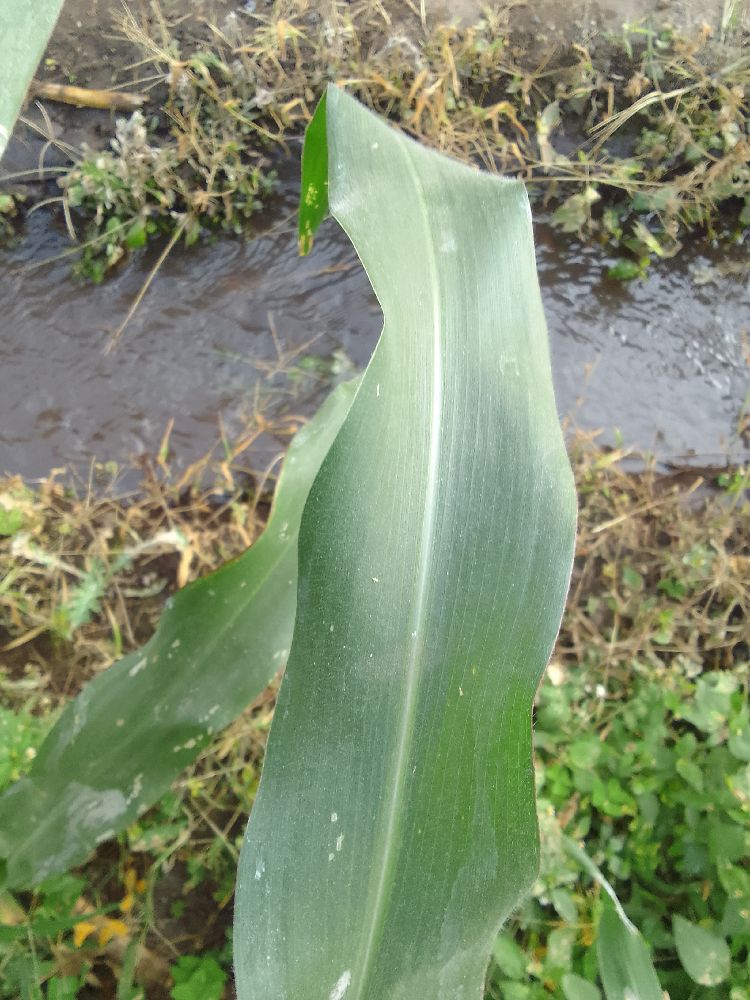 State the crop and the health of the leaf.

maize, healthy
